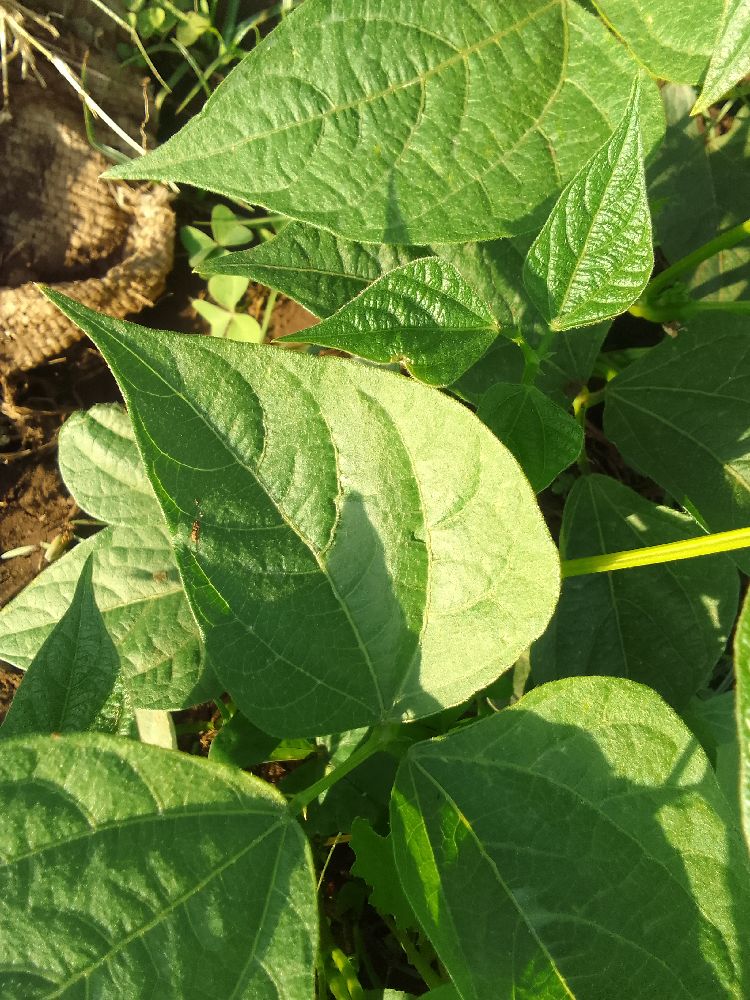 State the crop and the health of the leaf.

common bean, healthy
